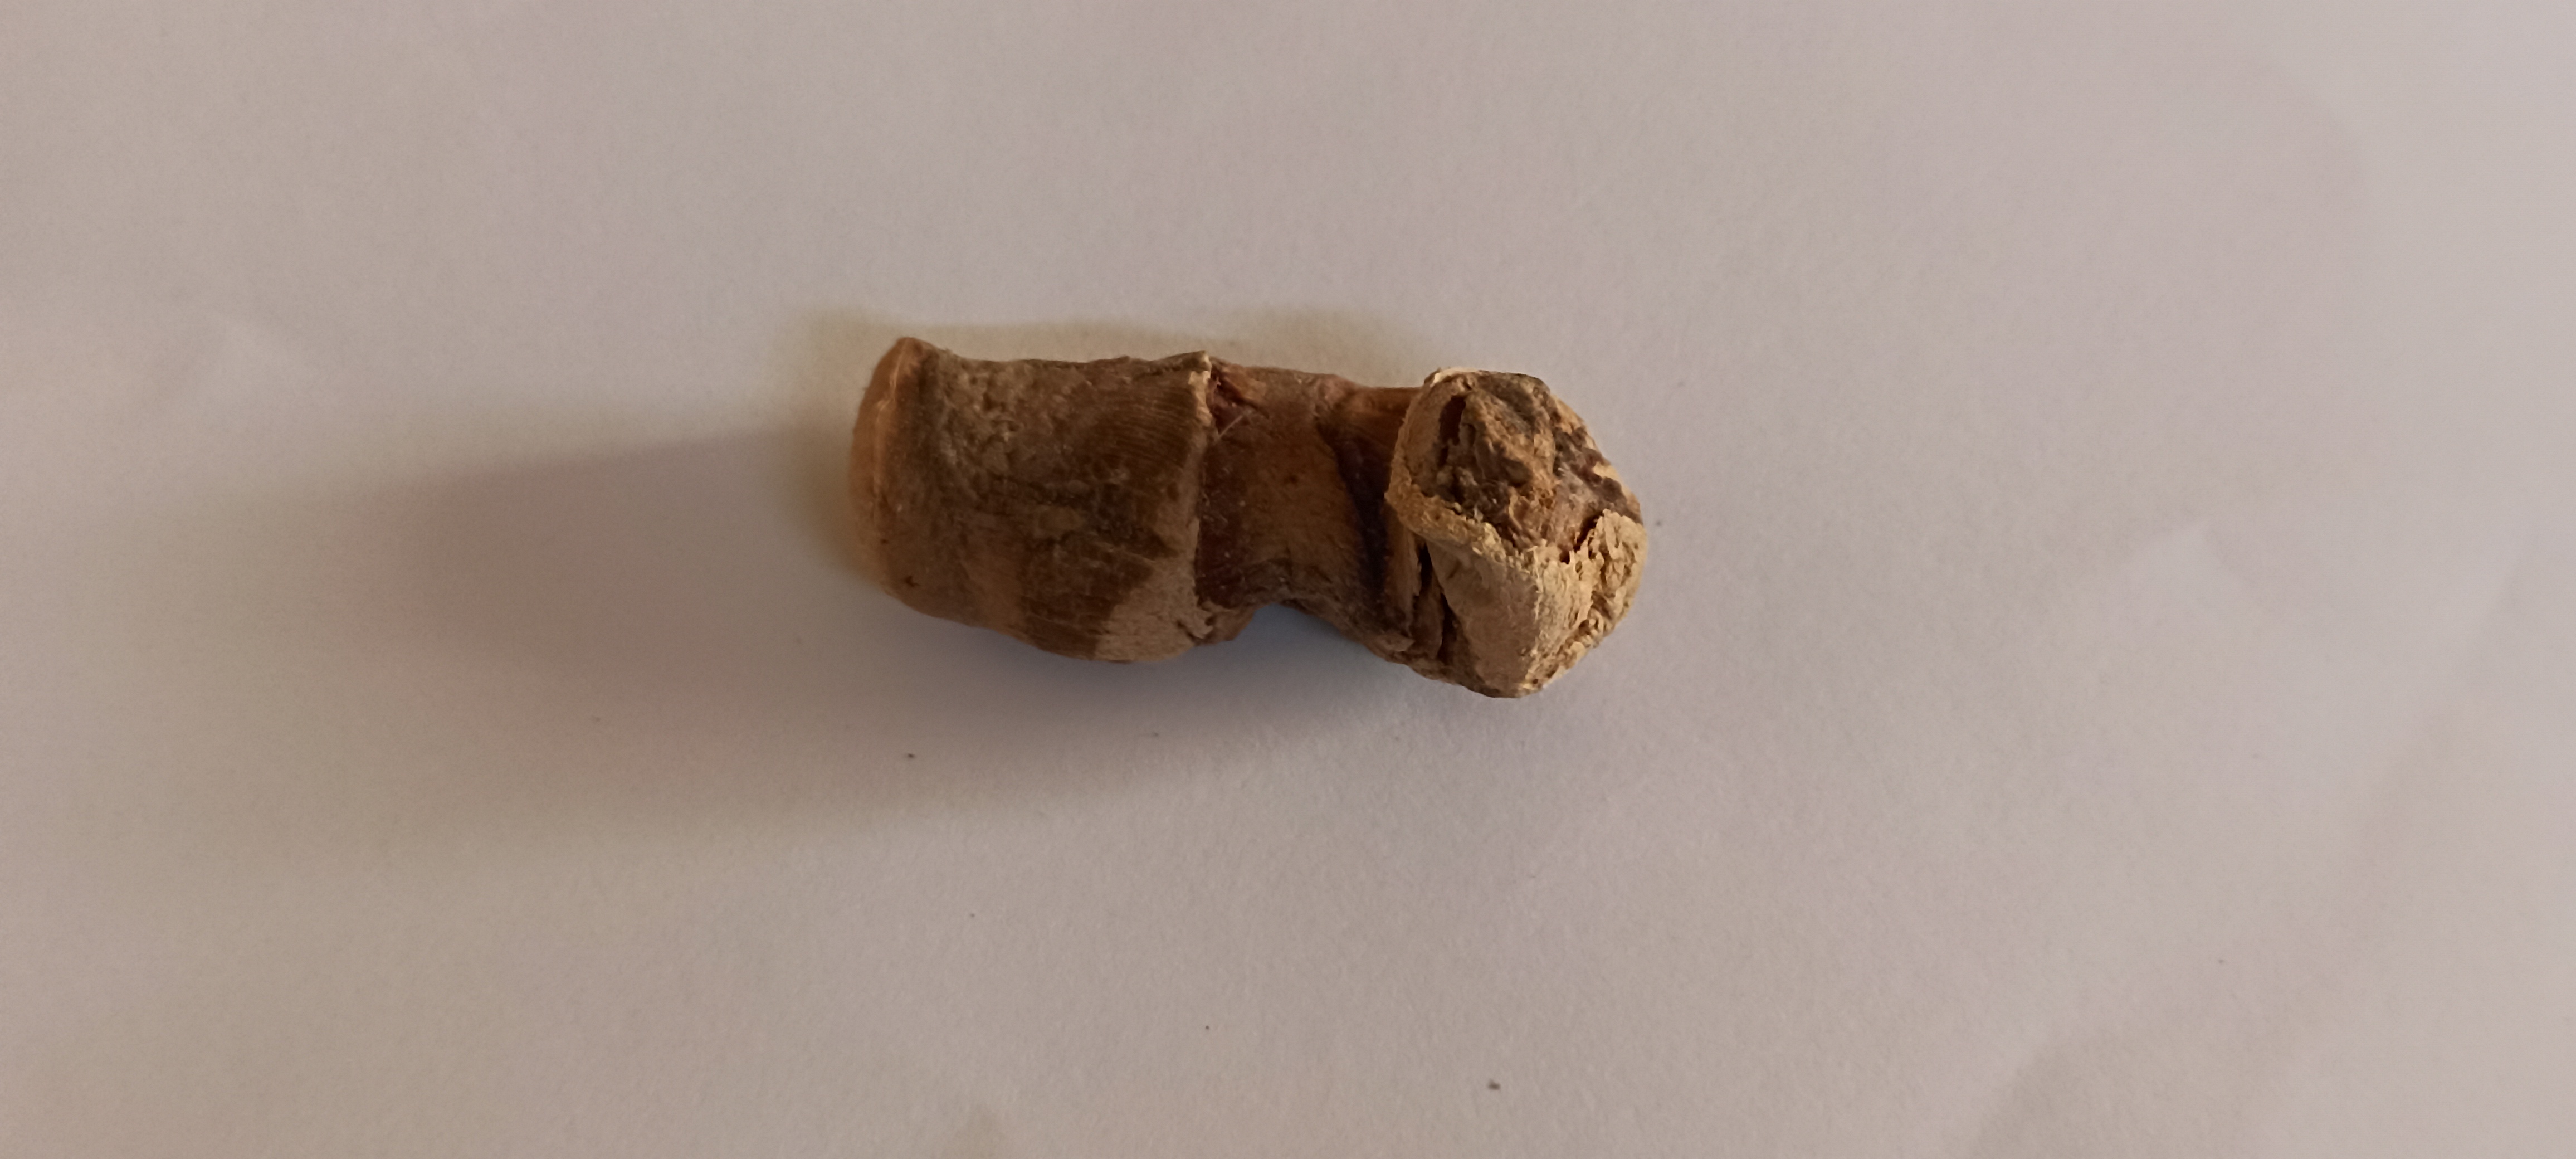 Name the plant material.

vekhand
